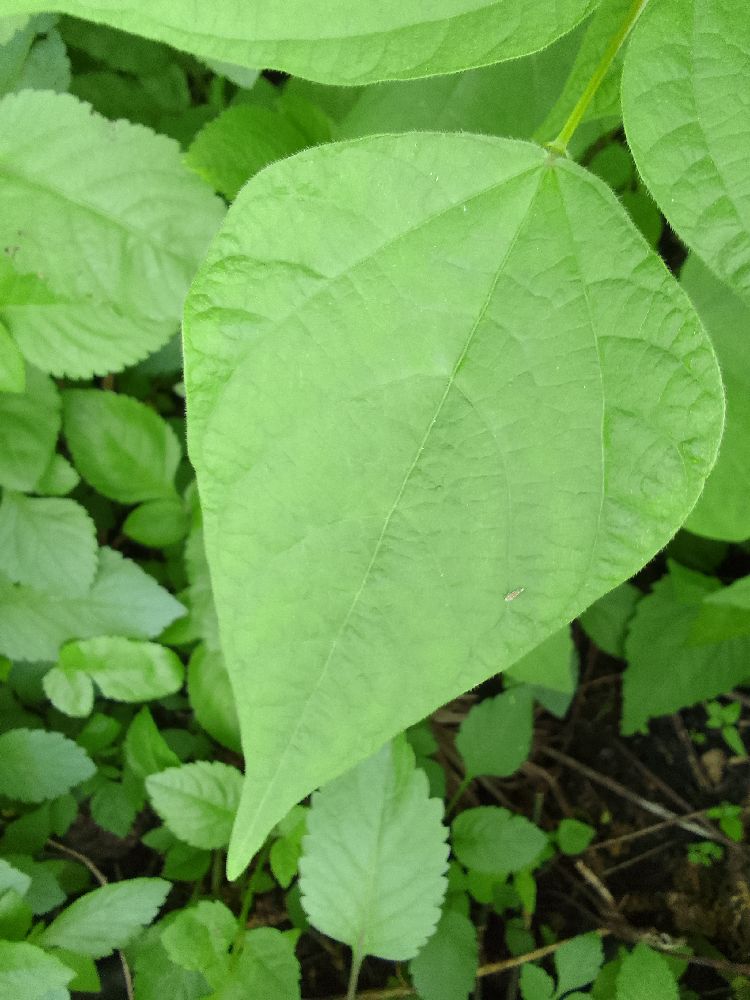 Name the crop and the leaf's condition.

common bean, healthy
